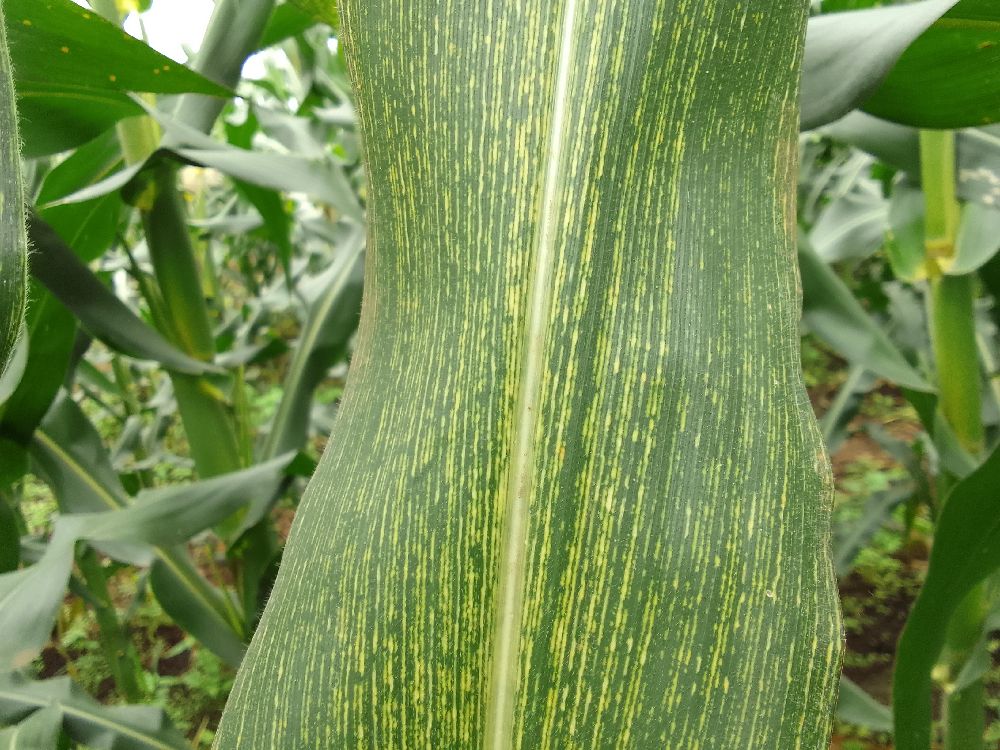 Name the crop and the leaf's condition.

maize, maize streak virus
